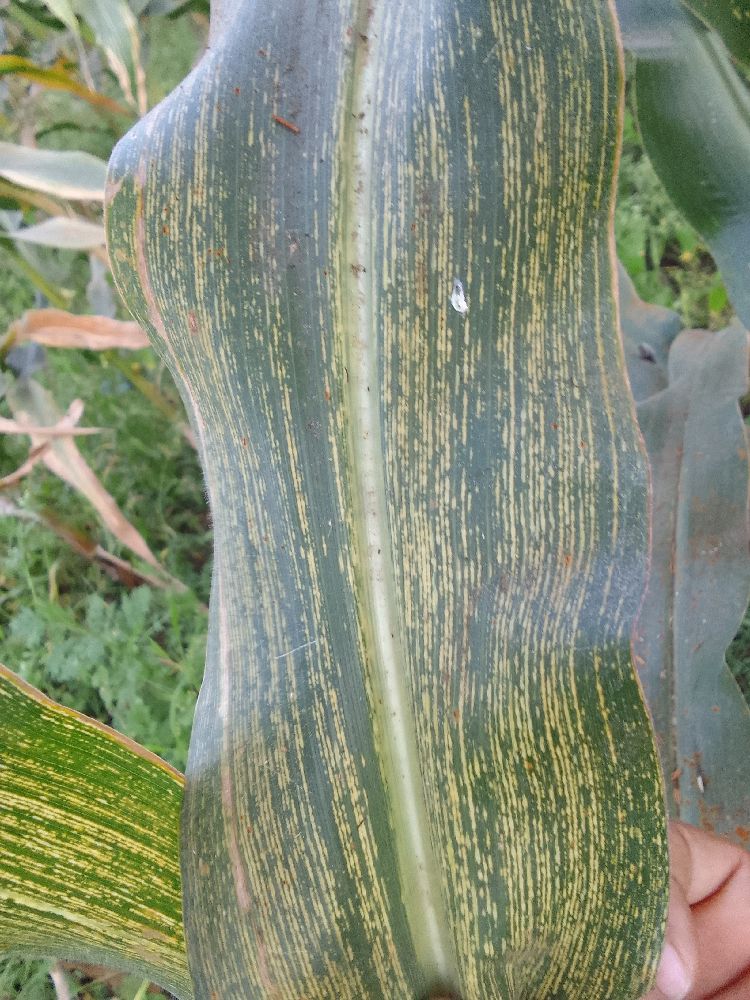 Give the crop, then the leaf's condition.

maize, maize streak virus
